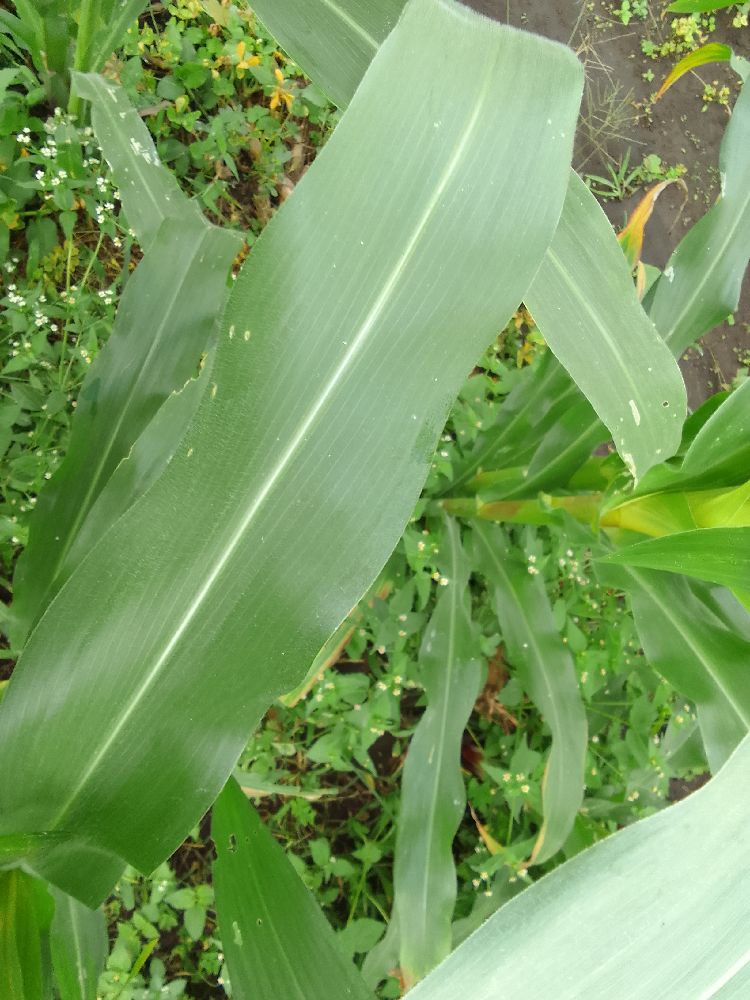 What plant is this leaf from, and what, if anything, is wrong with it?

maize, healthy
